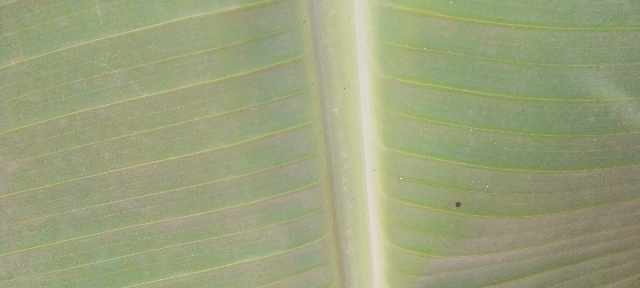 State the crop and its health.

banana, healthy
